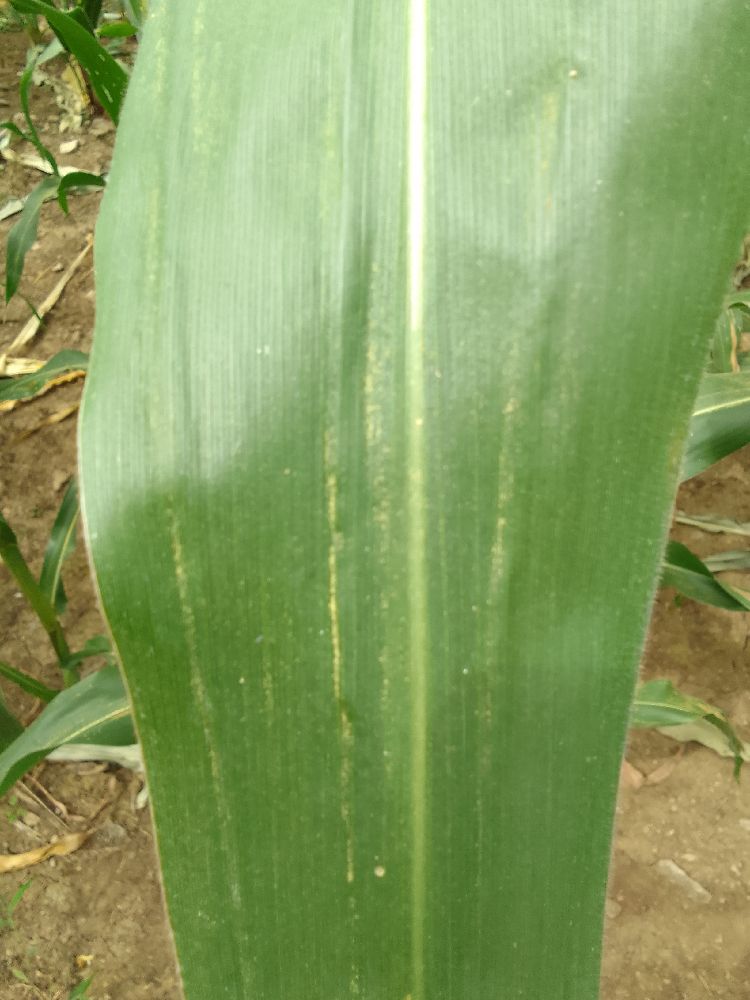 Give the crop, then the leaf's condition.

maize, healthy
